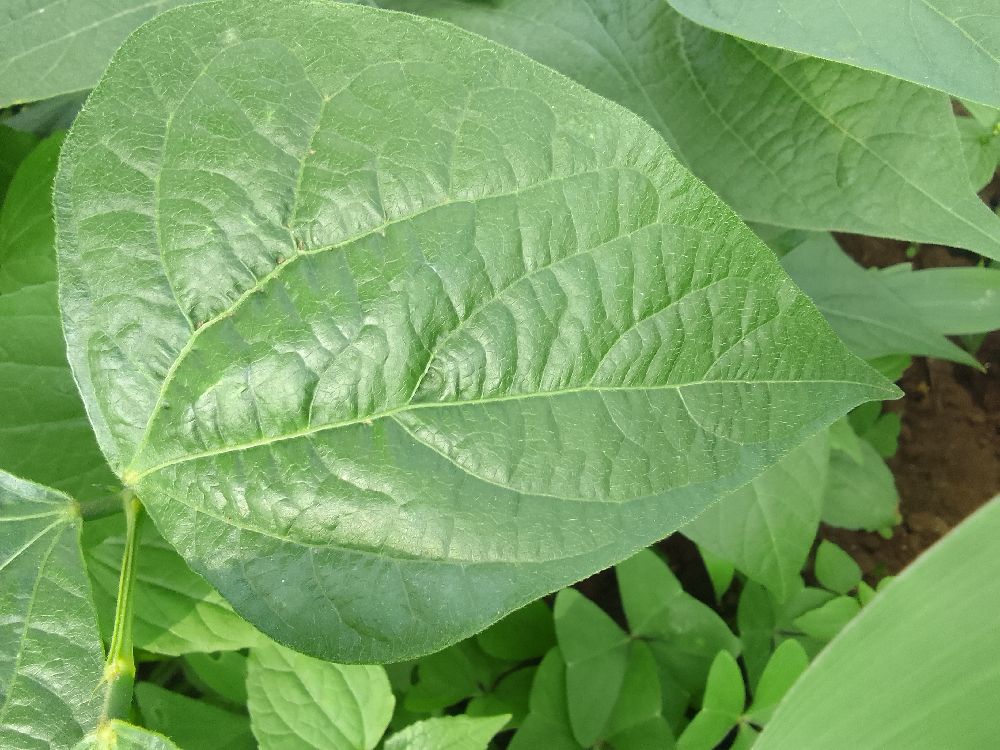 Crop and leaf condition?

common bean, healthy
